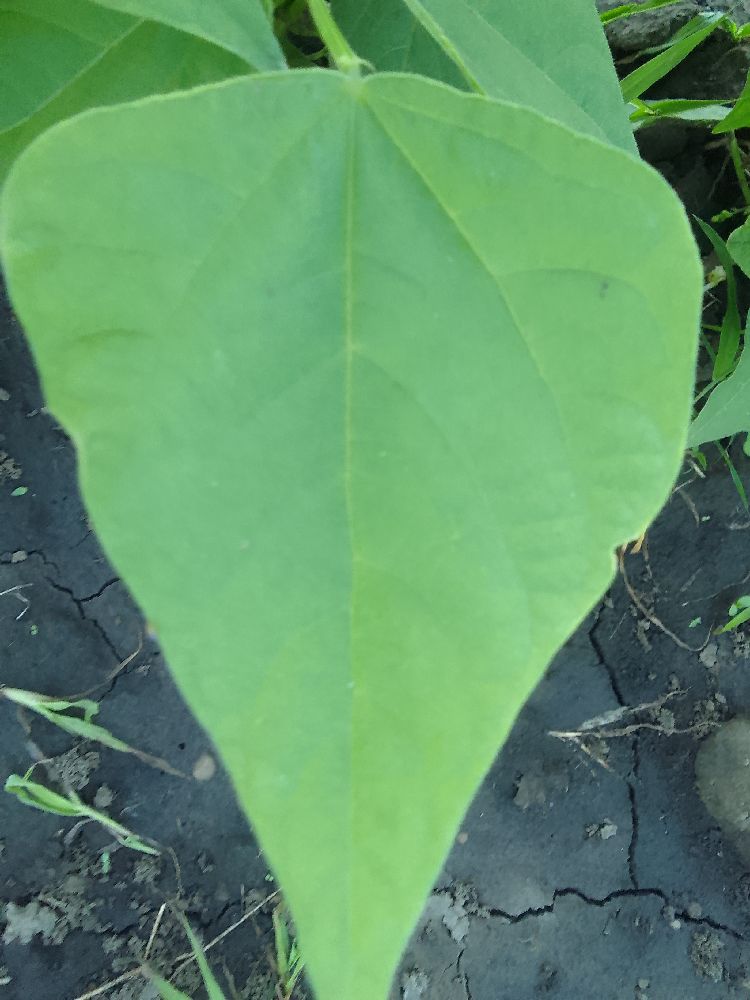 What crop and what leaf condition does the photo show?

common bean, healthy
